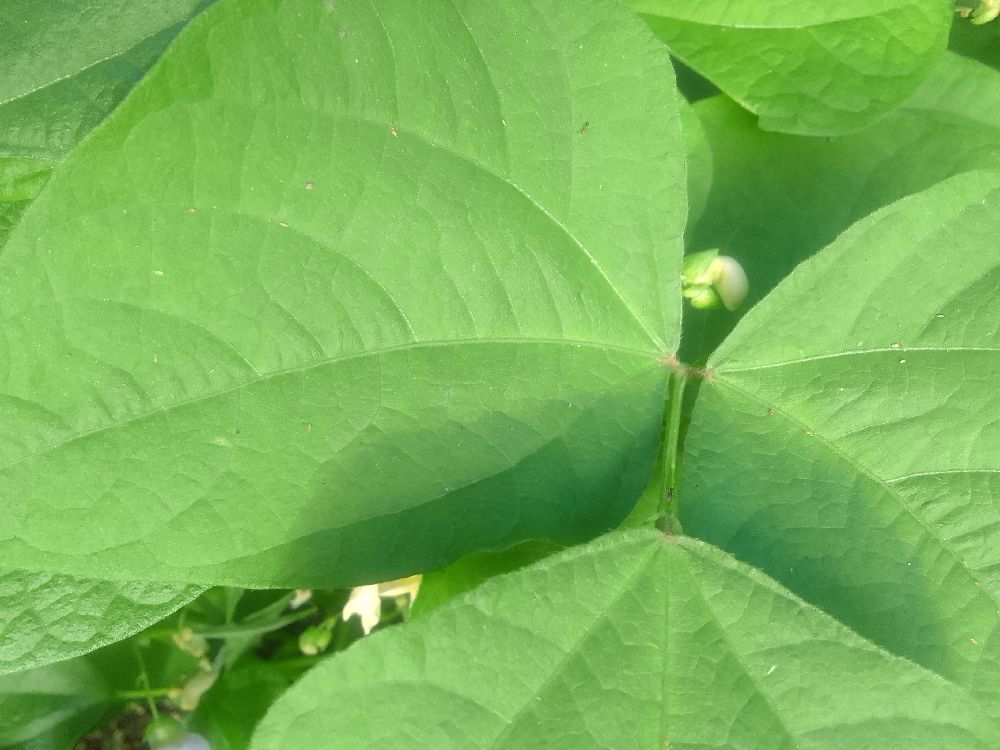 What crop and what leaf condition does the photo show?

common bean, healthy
